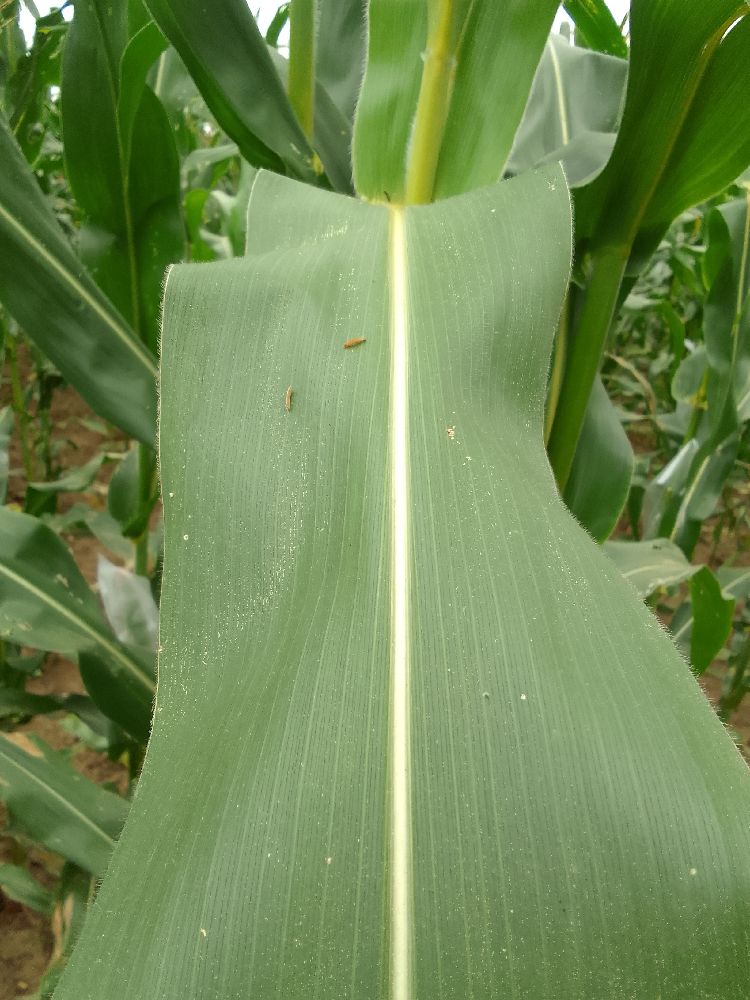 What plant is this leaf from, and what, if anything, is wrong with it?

maize, healthy
